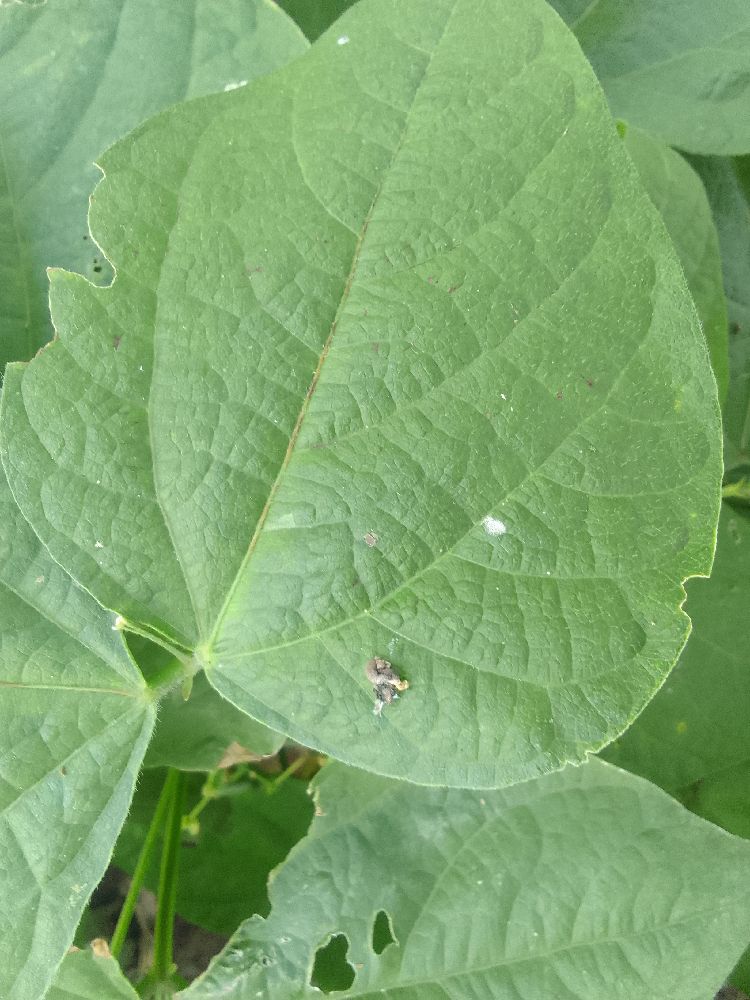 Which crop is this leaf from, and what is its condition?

common bean, healthy
